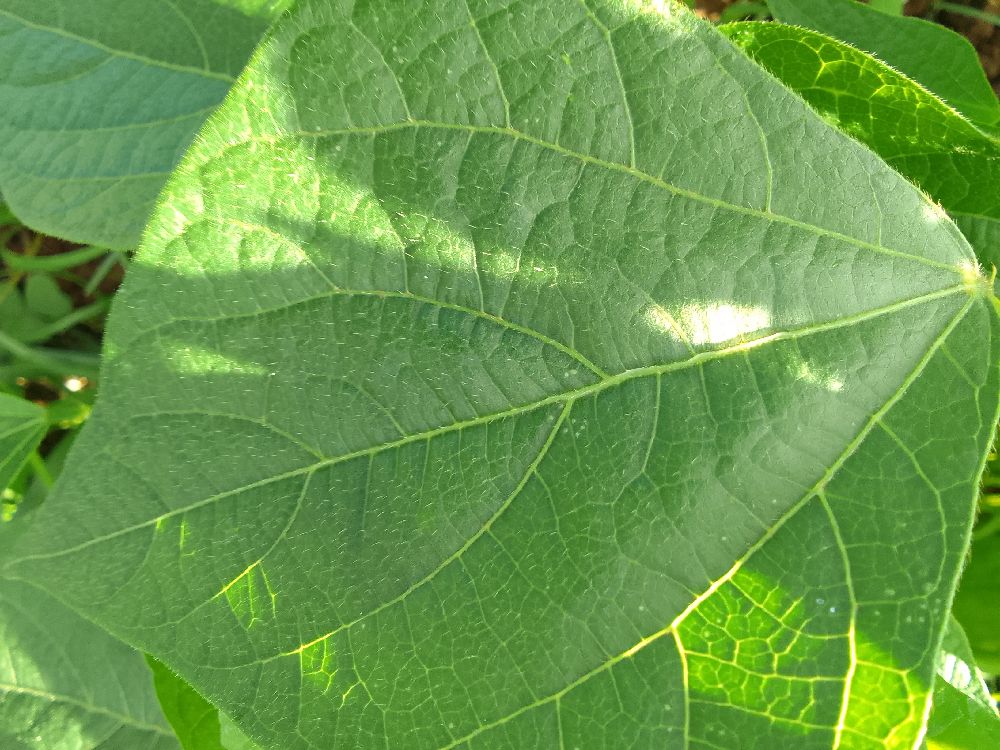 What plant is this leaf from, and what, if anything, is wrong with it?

common bean, healthy
